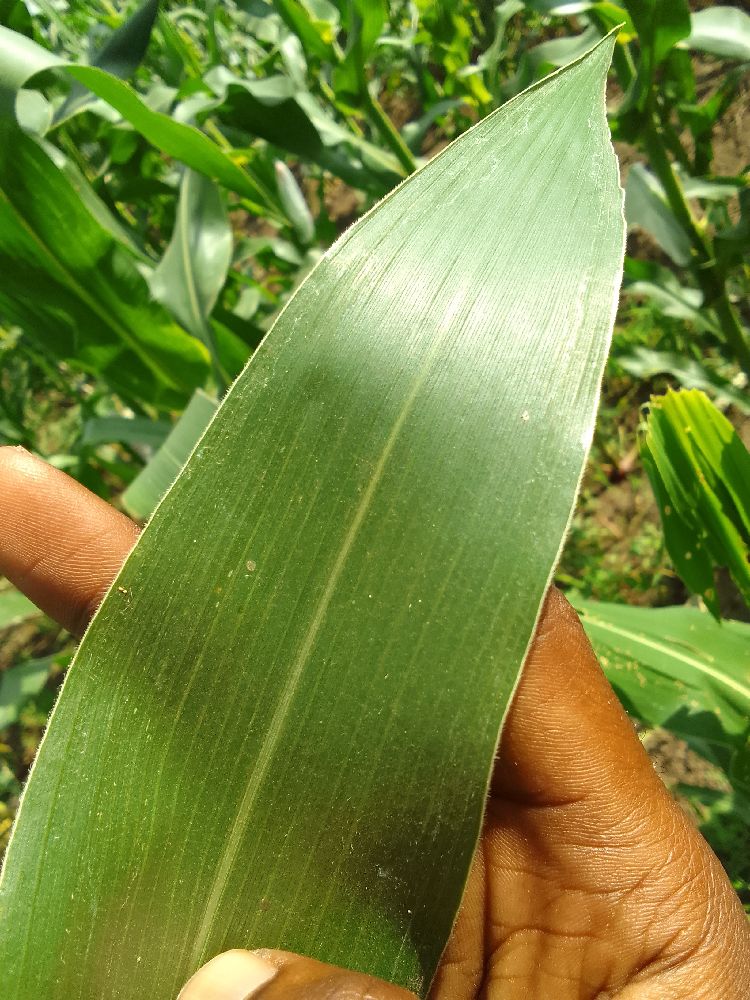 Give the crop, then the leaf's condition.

maize, healthy
